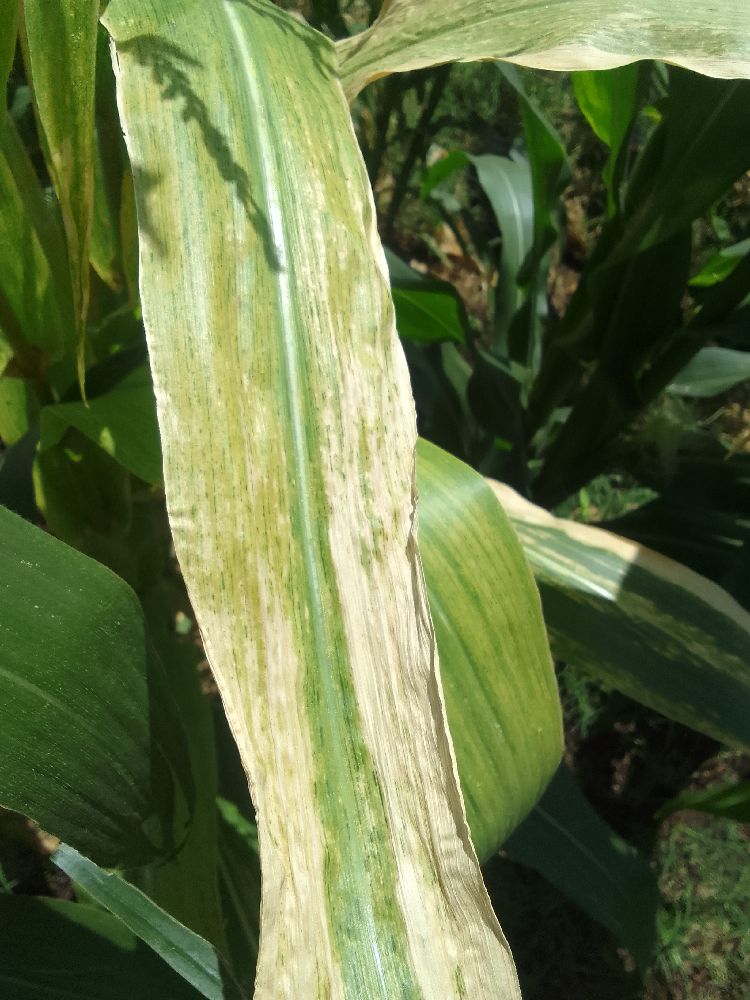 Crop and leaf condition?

maize, maize lethal necrosis
